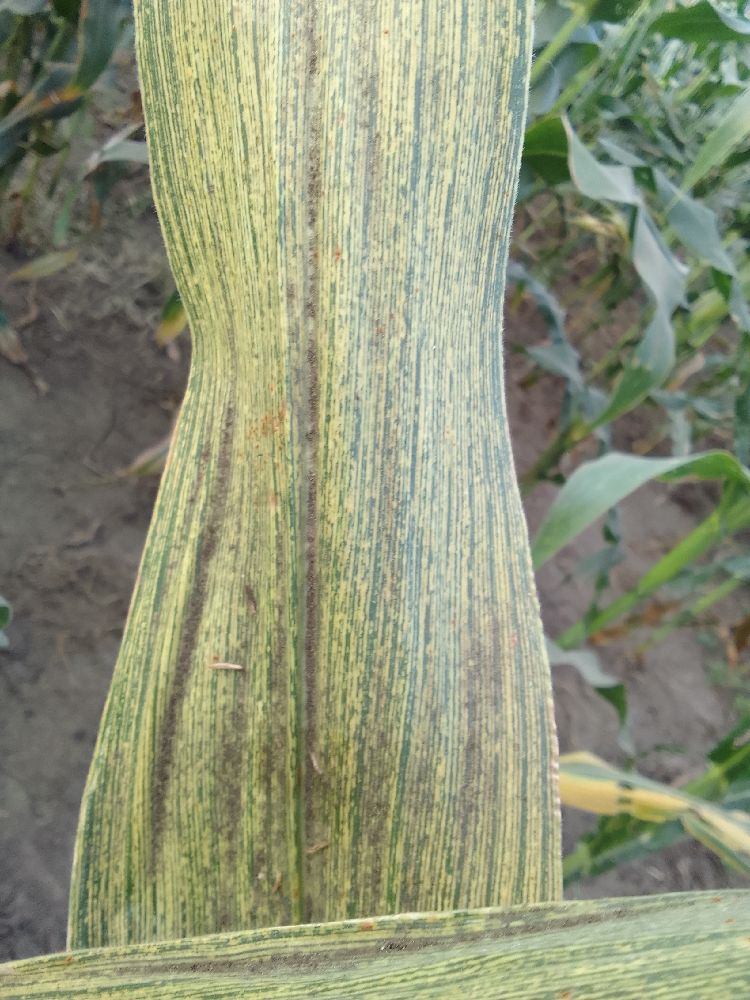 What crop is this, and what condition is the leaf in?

maize, maize streak virus
